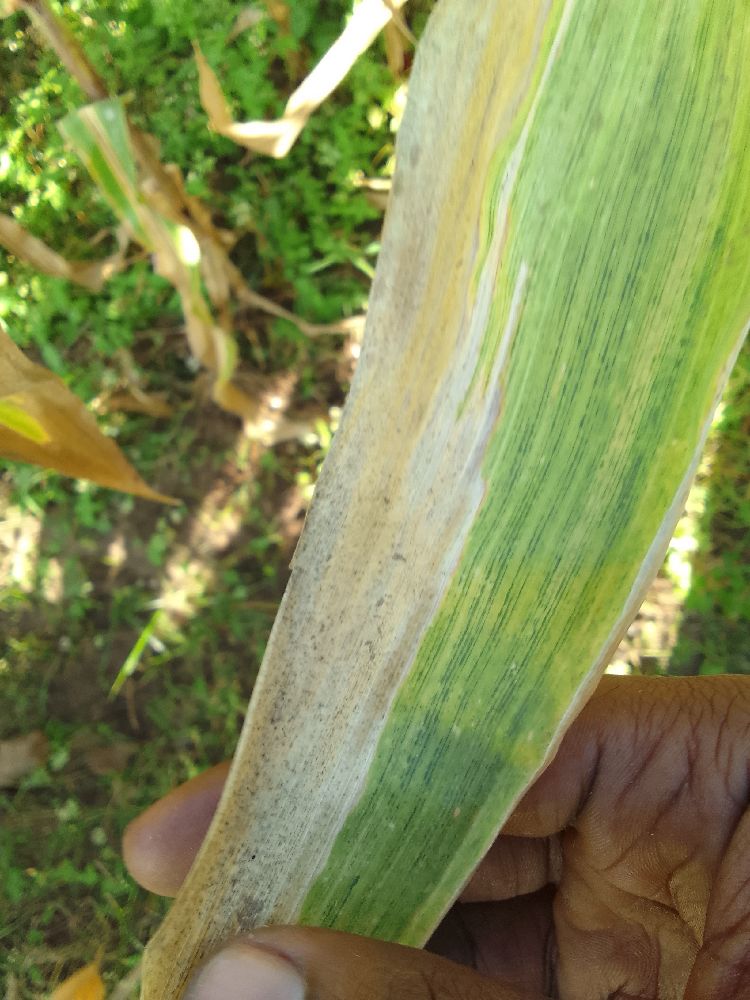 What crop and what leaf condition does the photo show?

maize, maize lethal necrosis
